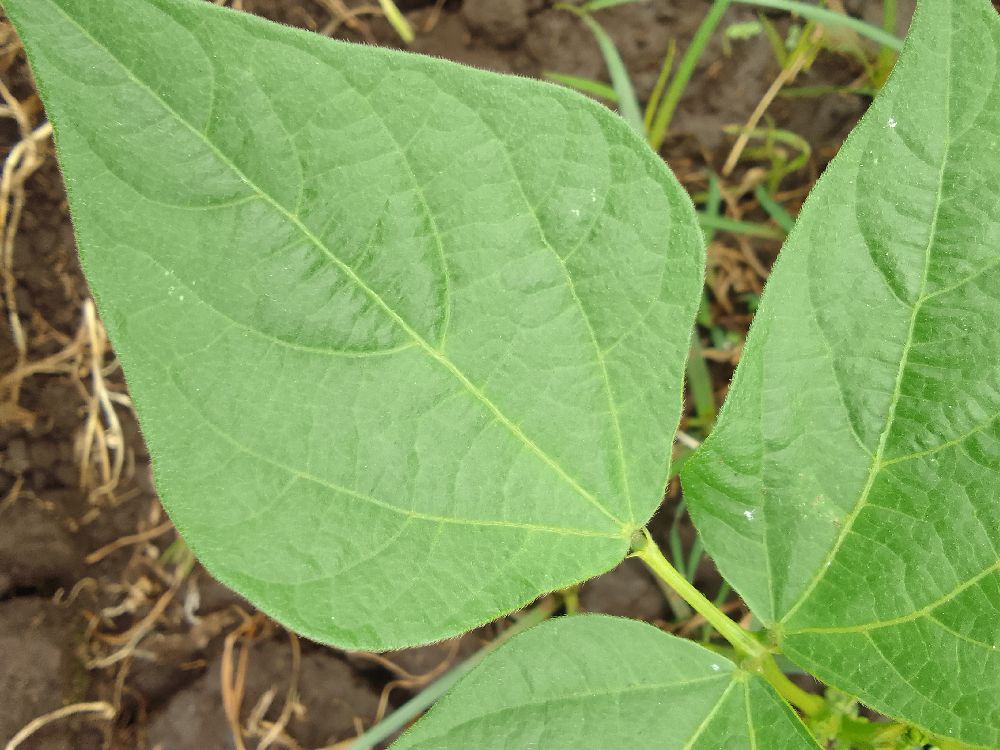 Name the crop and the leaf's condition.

common bean, healthy
